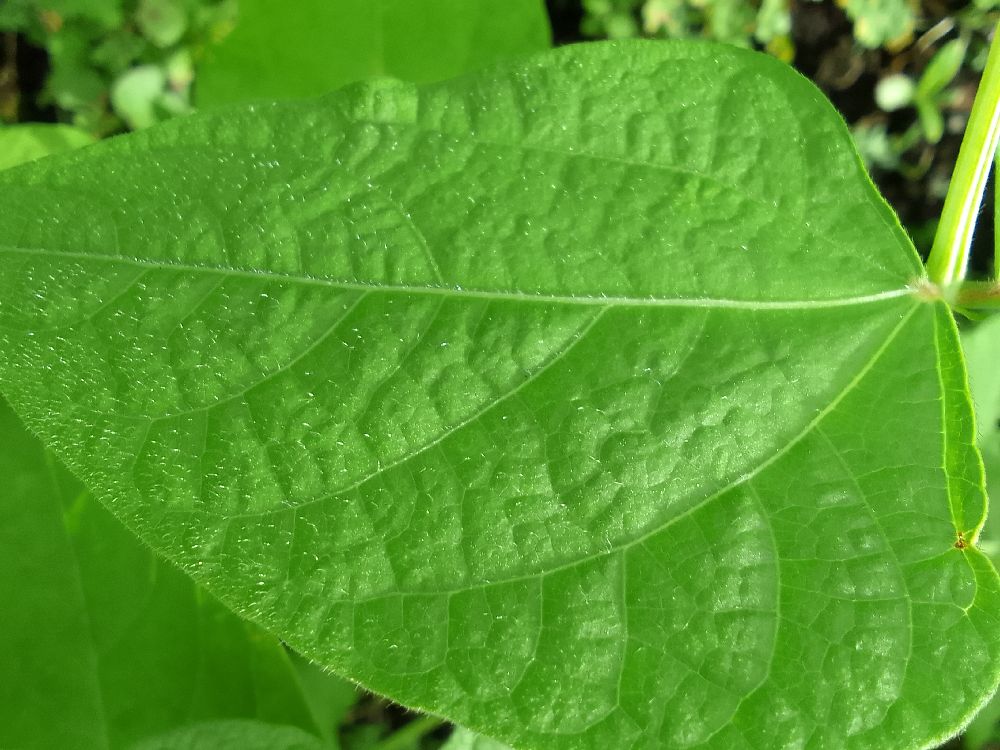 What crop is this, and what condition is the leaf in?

common bean, healthy
